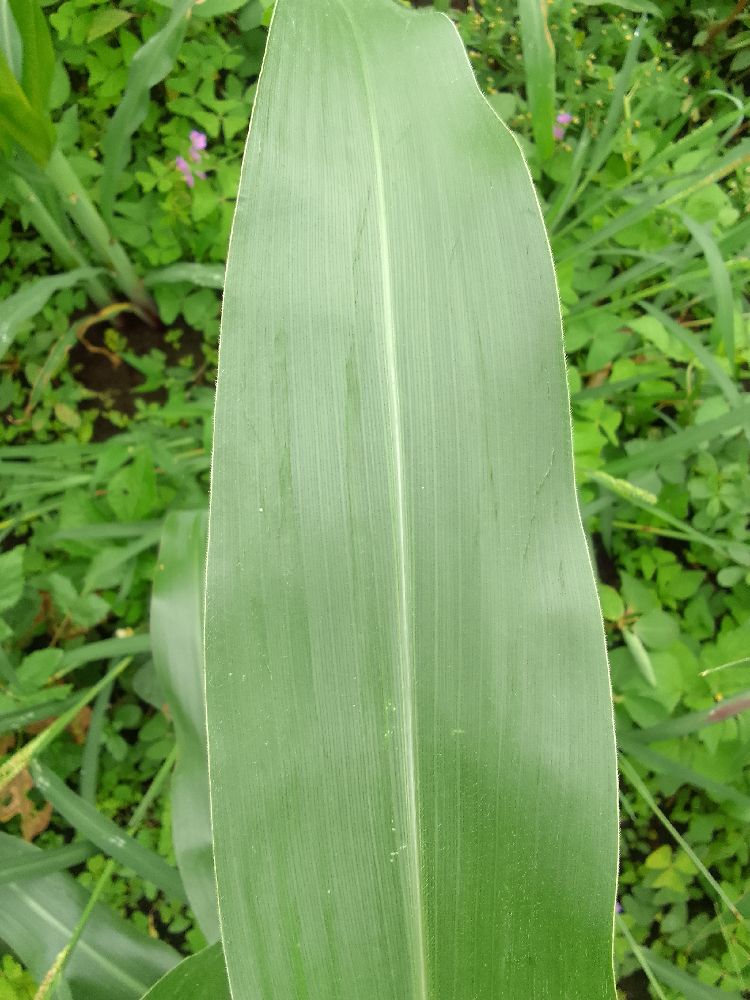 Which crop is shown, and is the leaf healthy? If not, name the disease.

maize, healthy
